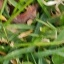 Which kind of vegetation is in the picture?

grass
